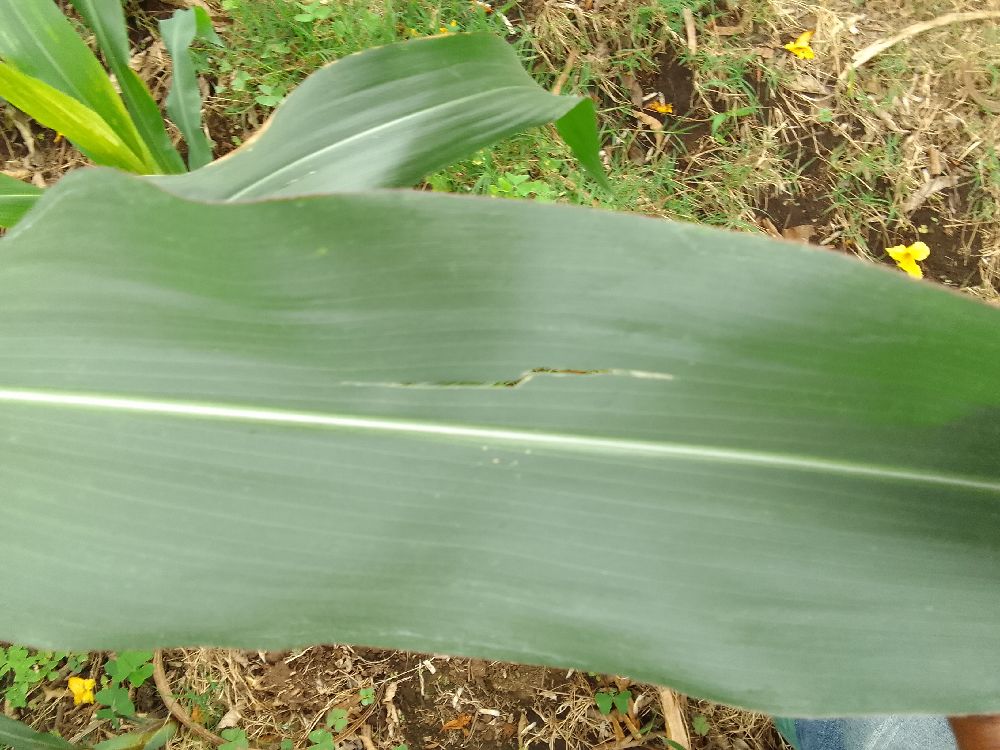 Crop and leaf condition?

maize, healthy
